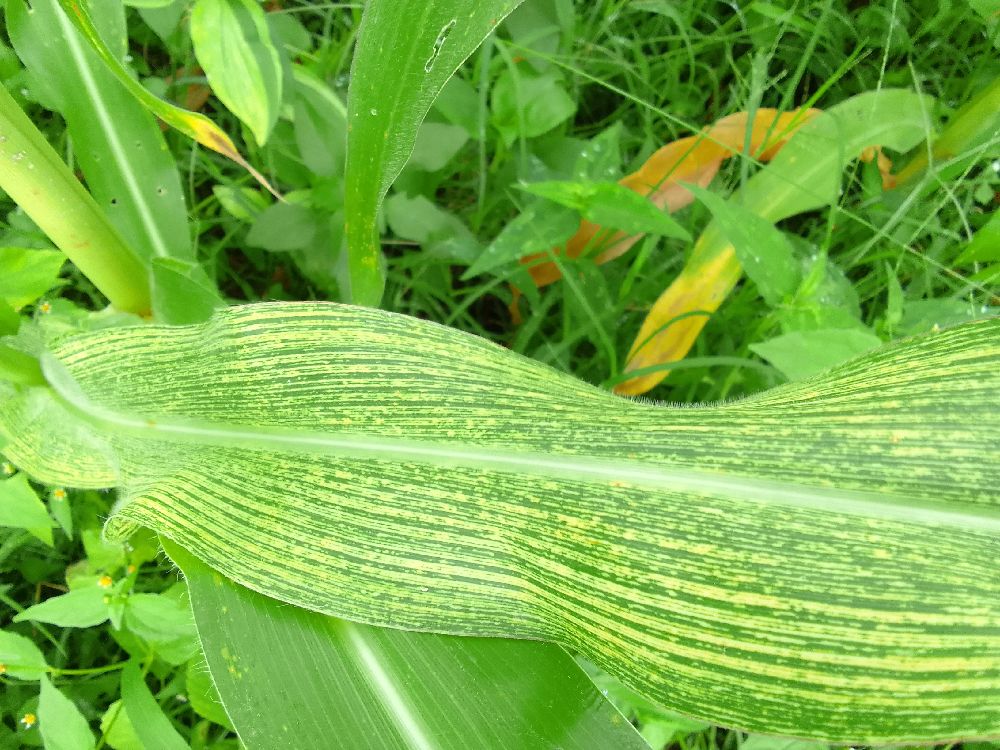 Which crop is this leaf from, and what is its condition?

maize, maize streak virus
